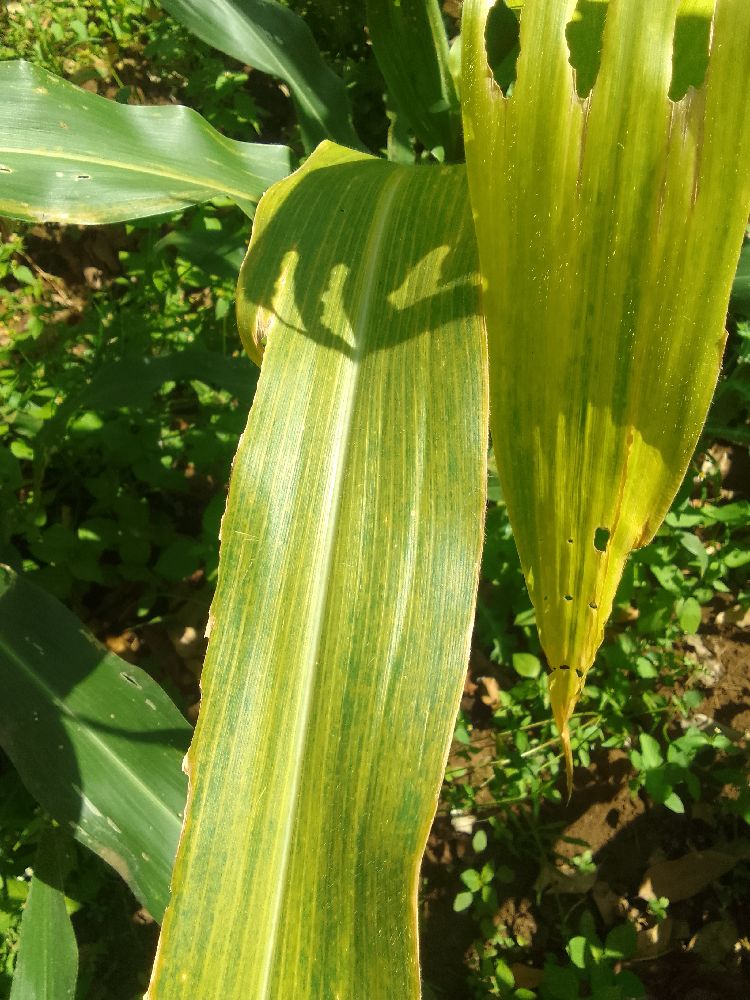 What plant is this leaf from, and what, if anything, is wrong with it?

maize, maize lethal necrosis
